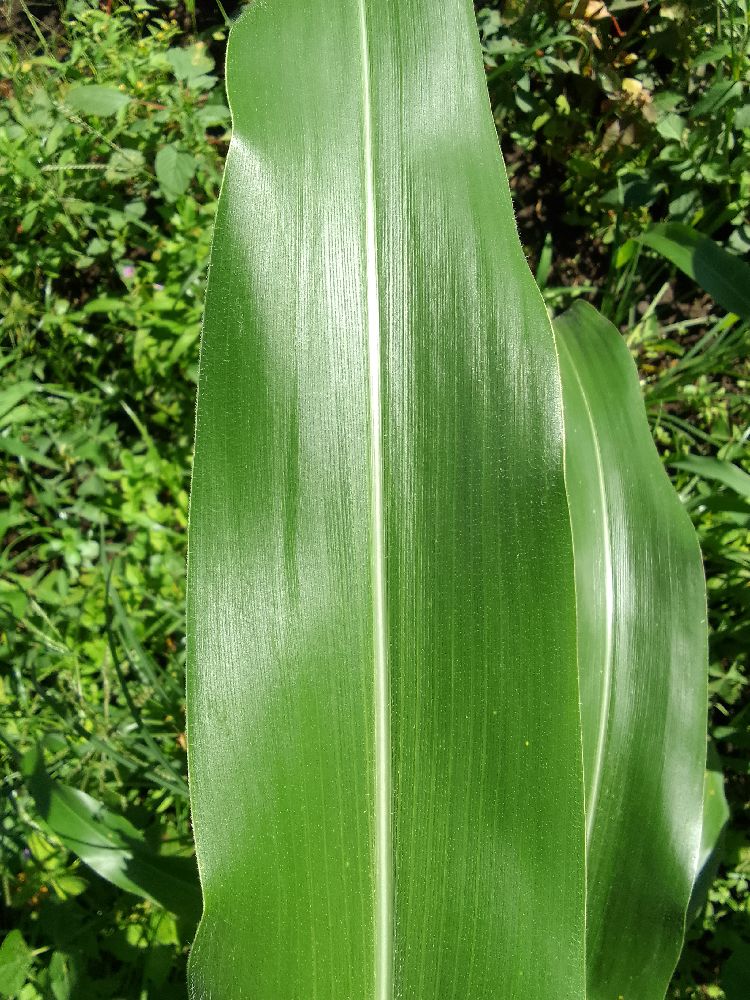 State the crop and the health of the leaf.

maize, healthy
